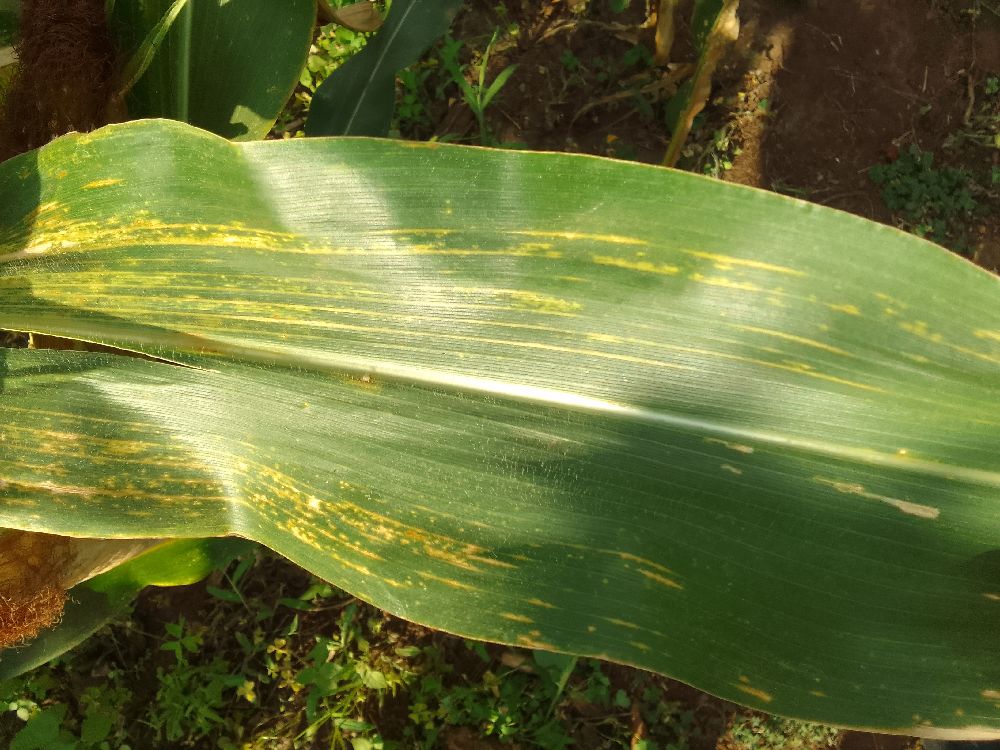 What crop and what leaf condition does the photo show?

maize, maize lethal necrosis
